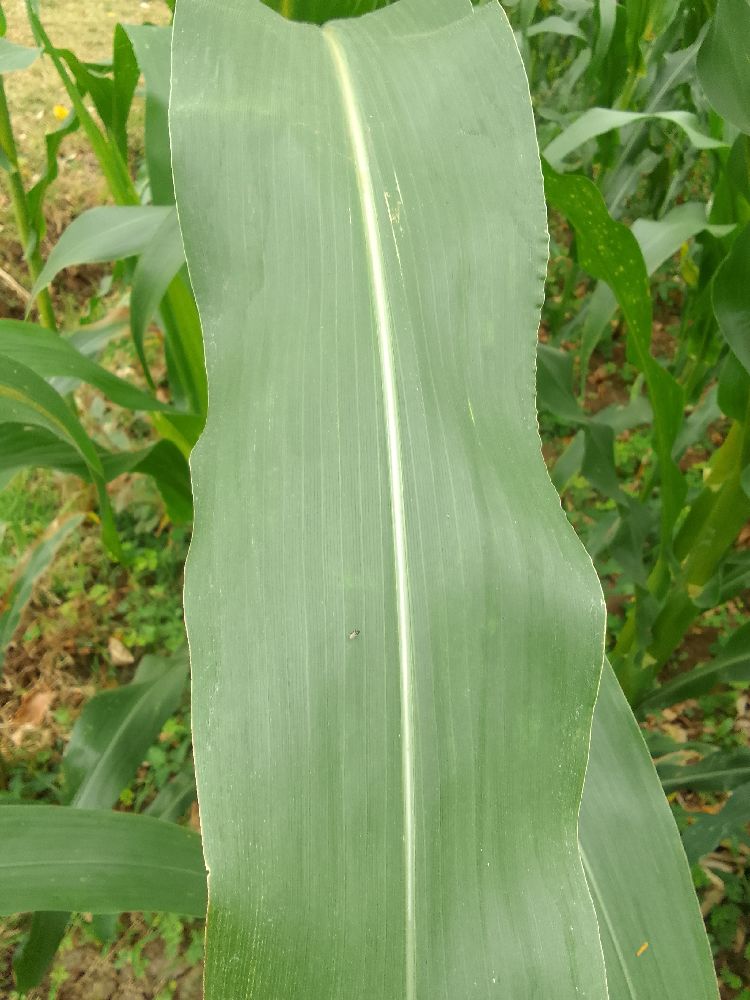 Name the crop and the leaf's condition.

maize, healthy
